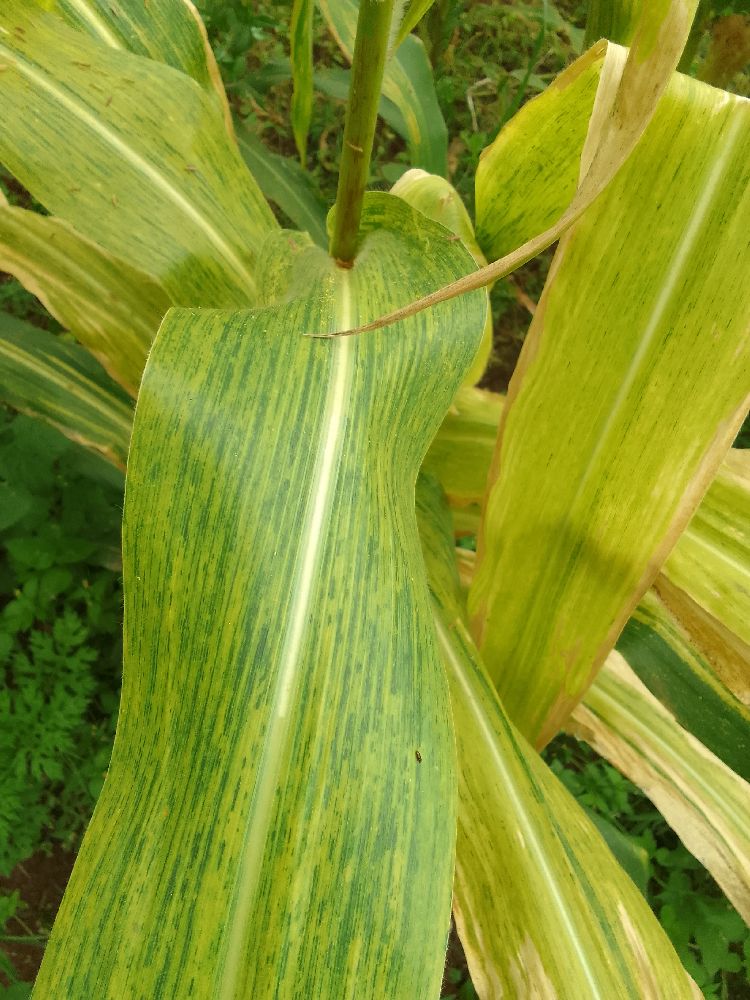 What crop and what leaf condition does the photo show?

maize, maize lethal necrosis
